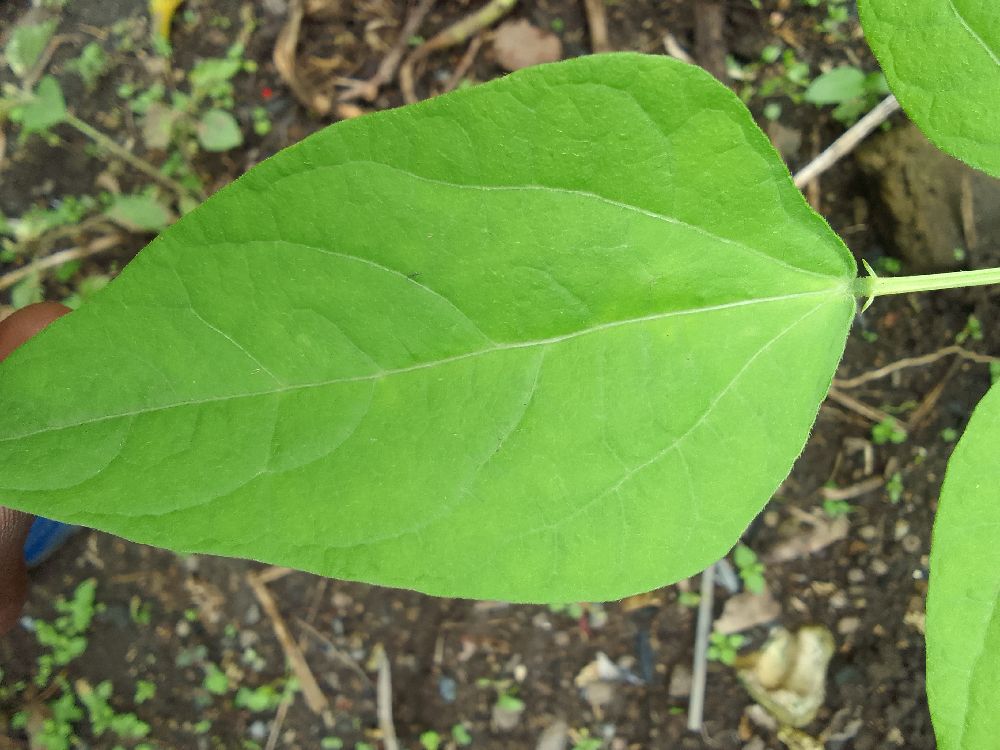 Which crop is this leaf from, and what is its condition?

common bean, healthy
